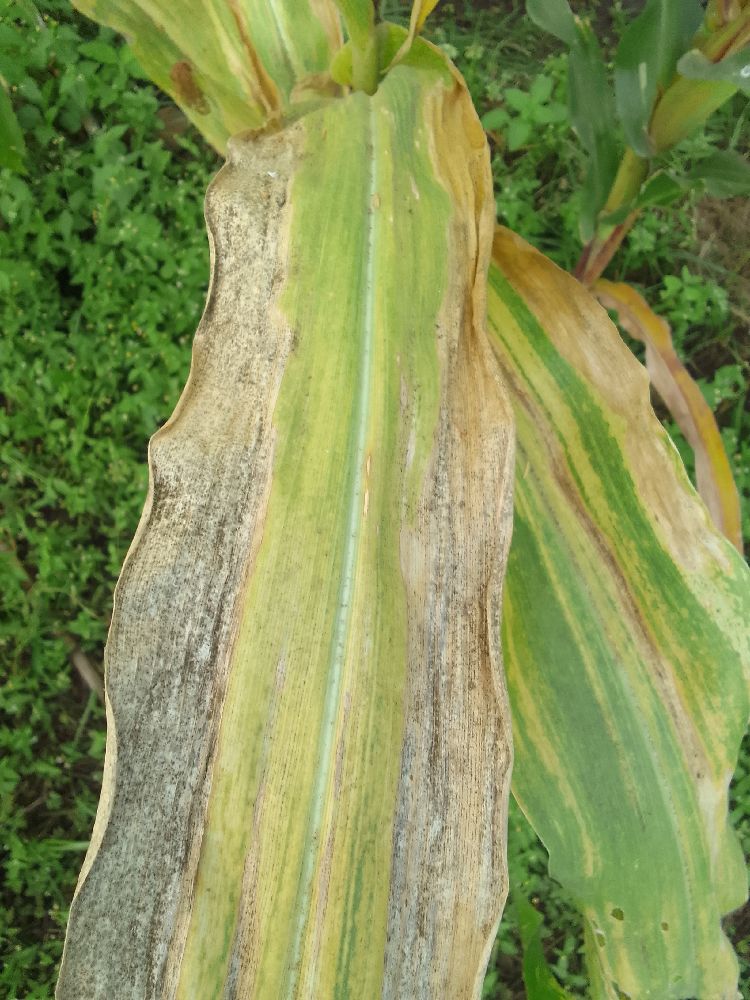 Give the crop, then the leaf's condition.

maize, maize lethal necrosis
